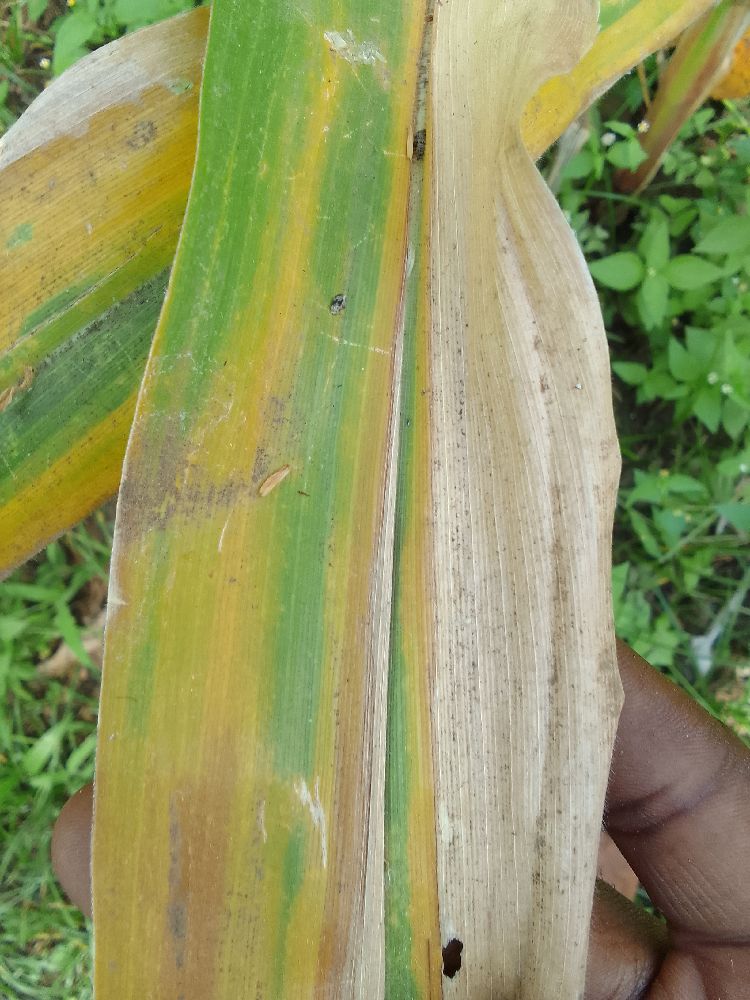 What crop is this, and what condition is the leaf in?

maize, maize lethal necrosis
